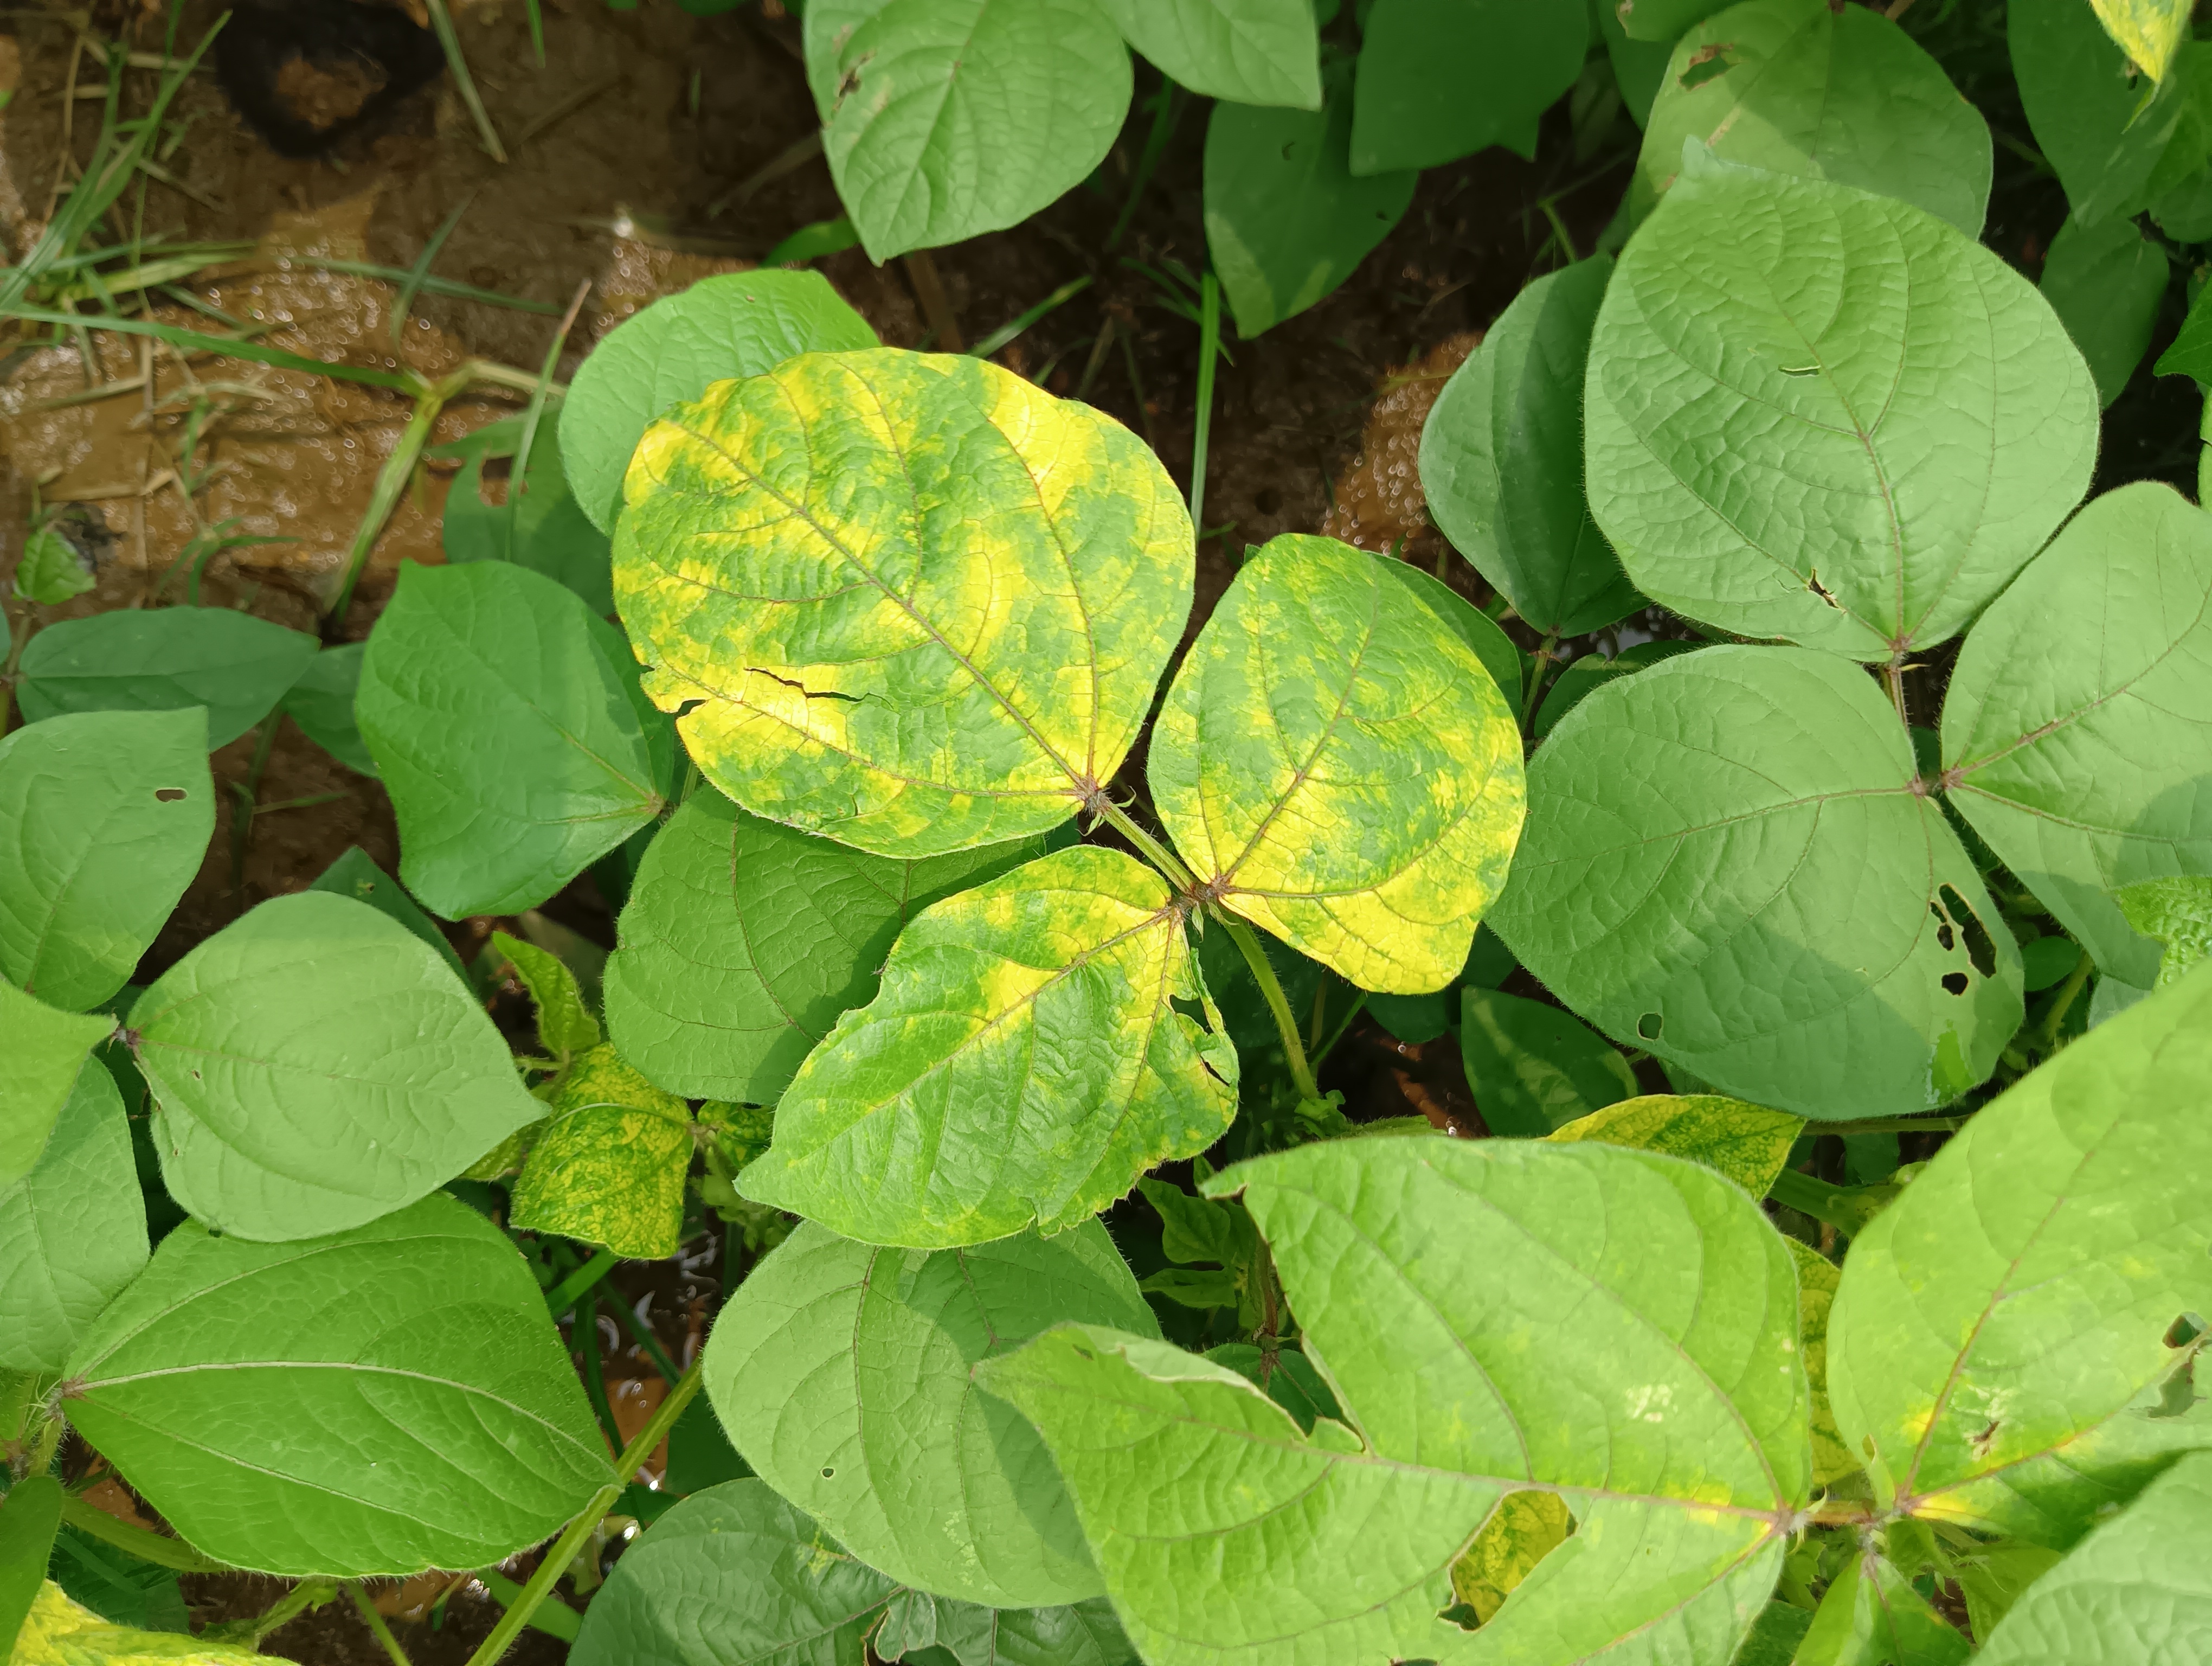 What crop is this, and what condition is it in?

mungbean, yellow mosaic
